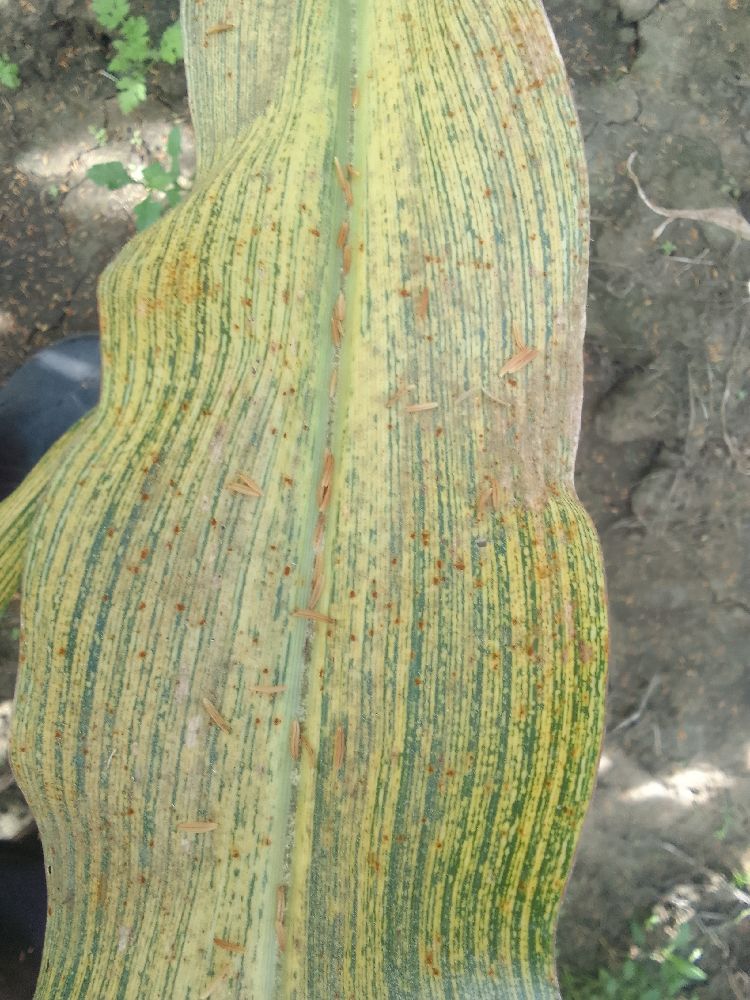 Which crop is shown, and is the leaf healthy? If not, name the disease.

maize, maize streak virus
